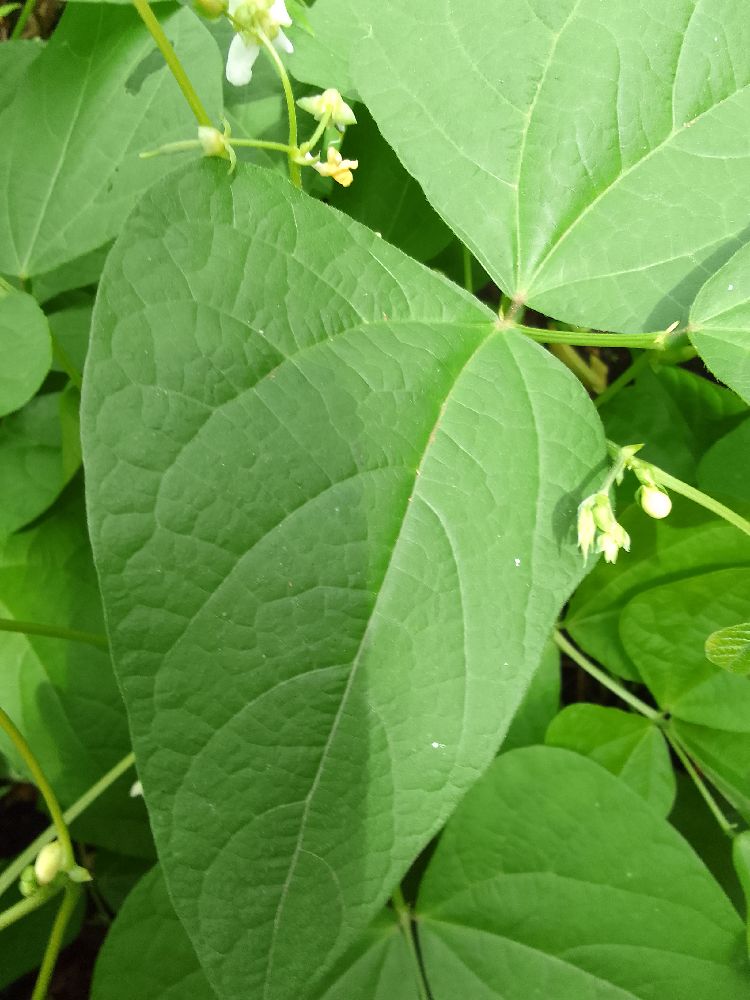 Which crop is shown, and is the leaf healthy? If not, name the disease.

common bean, healthy
